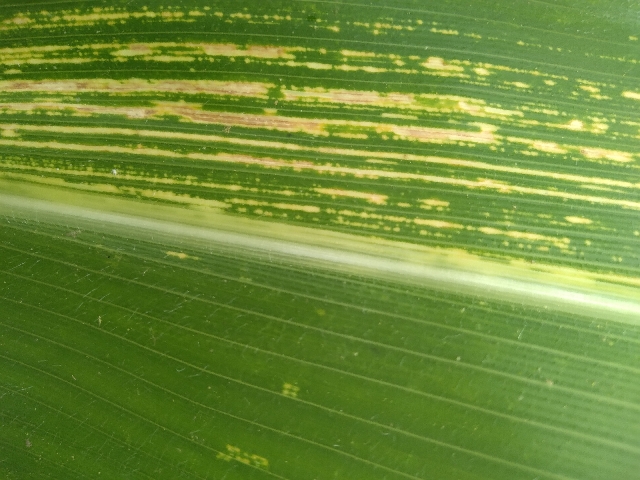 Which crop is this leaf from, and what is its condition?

maize, maize streak virus
